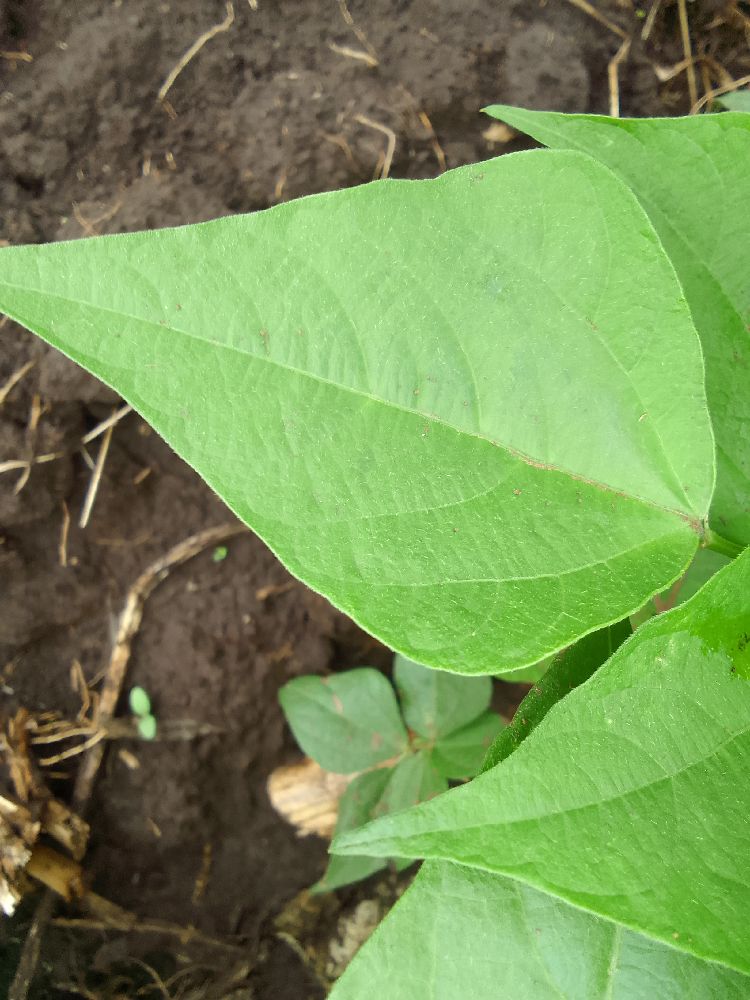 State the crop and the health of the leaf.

common bean, healthy
